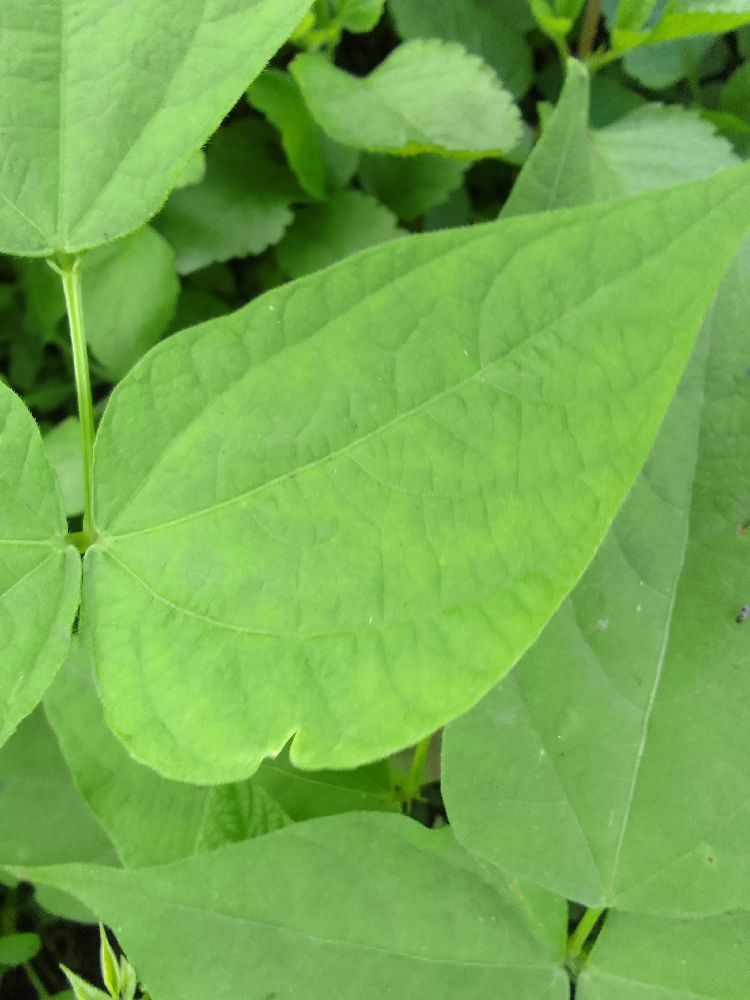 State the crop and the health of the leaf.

common bean, healthy
